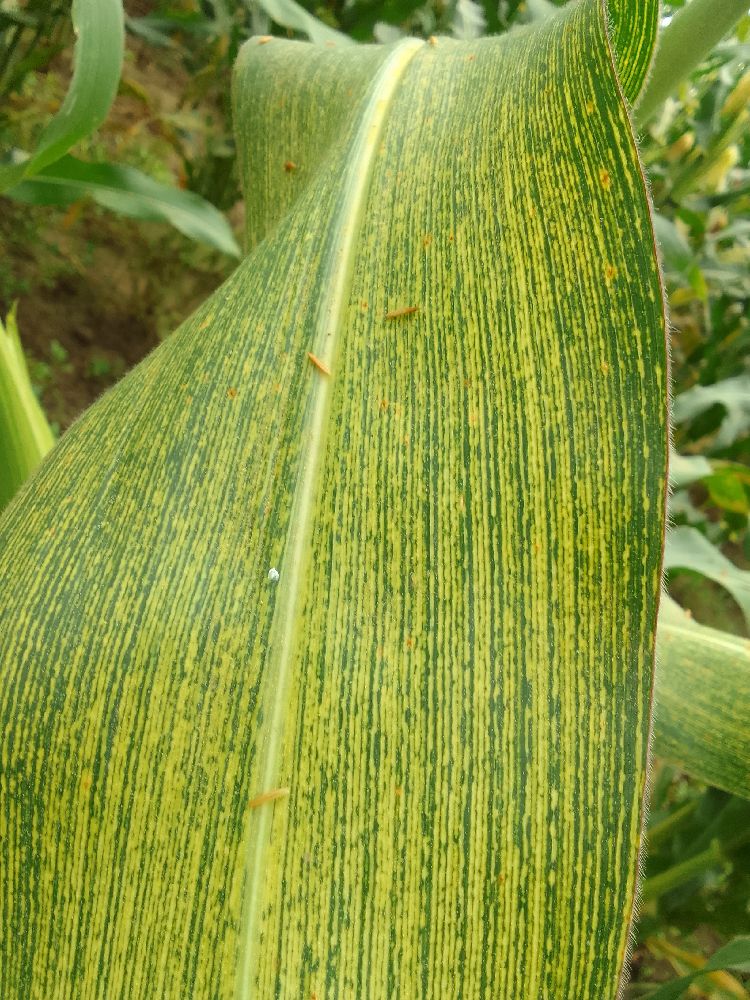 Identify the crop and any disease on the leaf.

maize, maize streak virus
